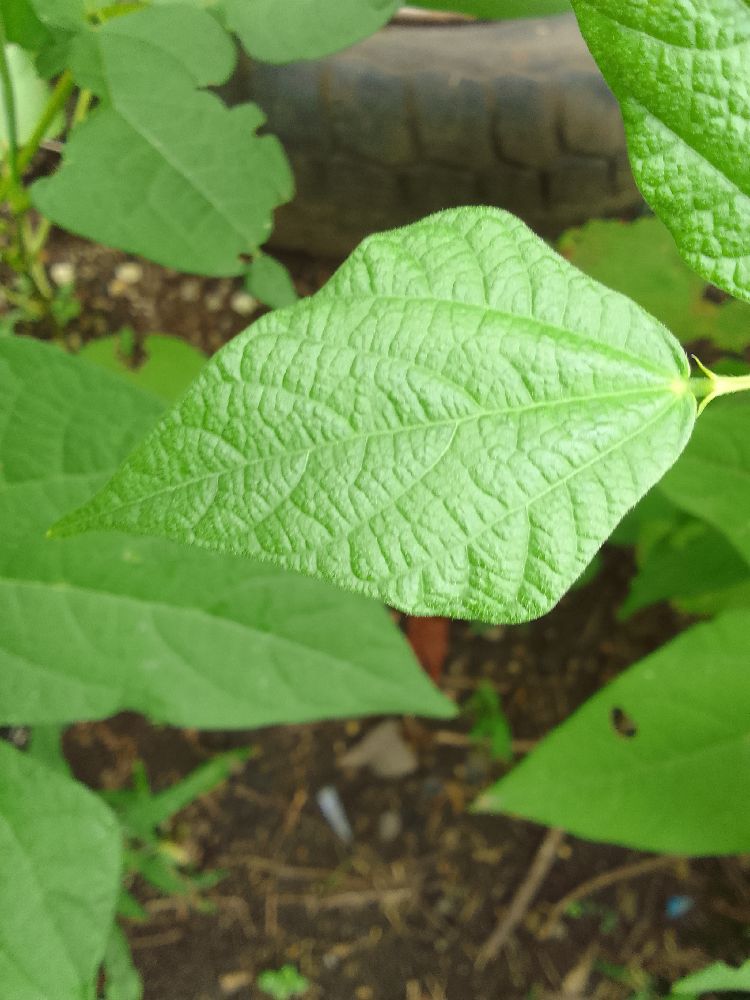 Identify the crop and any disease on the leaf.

common bean, healthy
